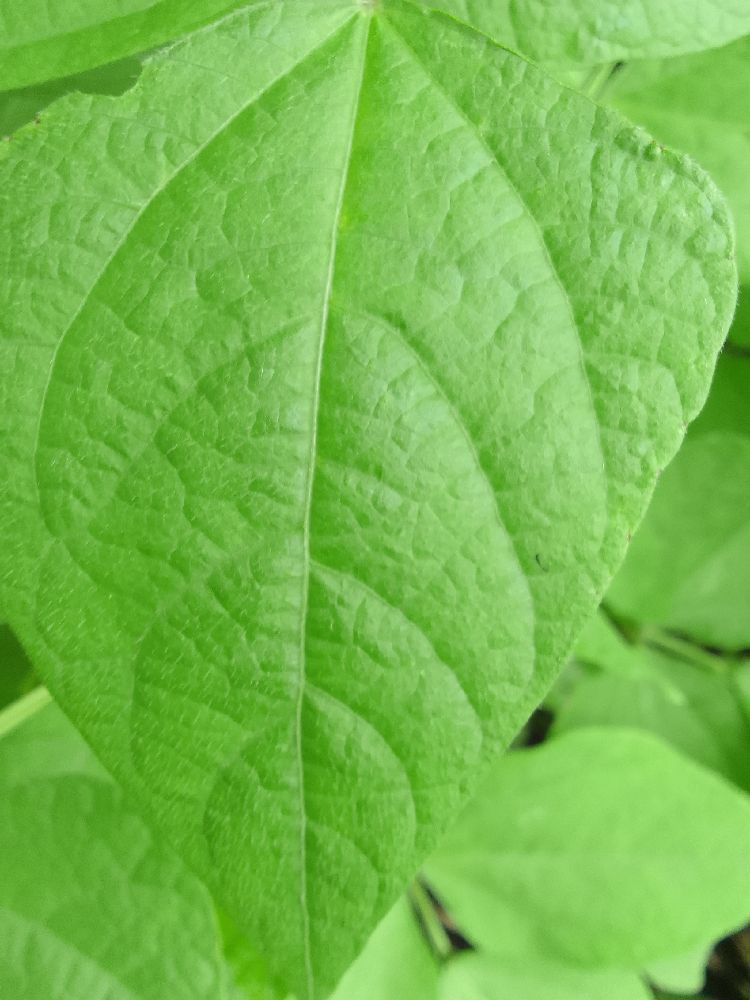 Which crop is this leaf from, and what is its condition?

common bean, healthy
